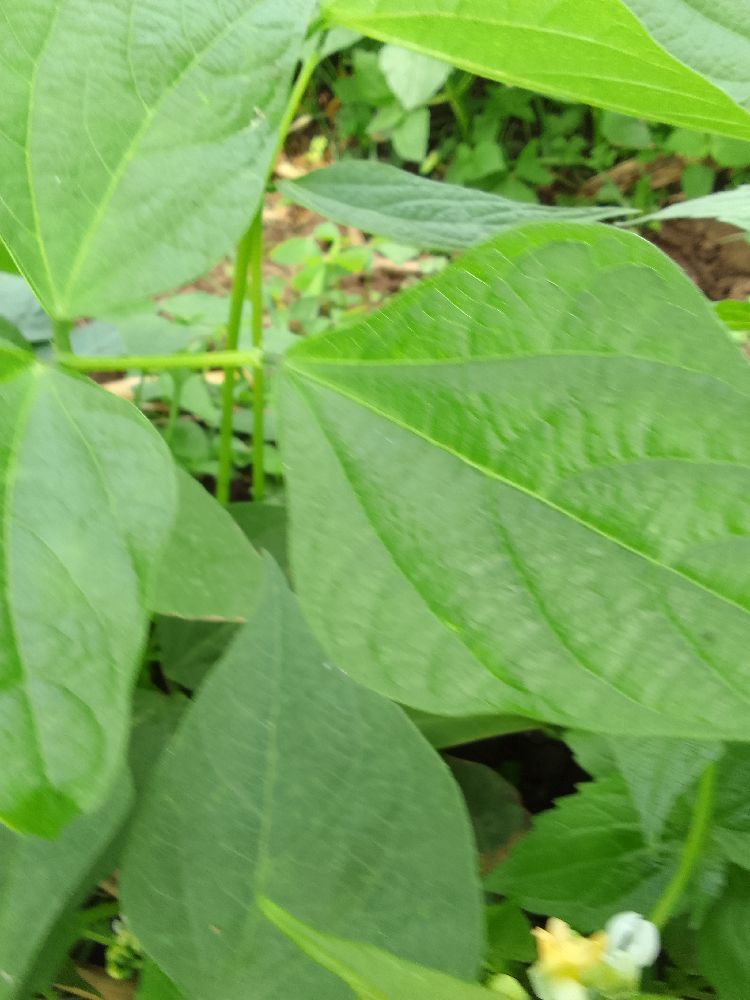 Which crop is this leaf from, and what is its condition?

common bean, healthy
